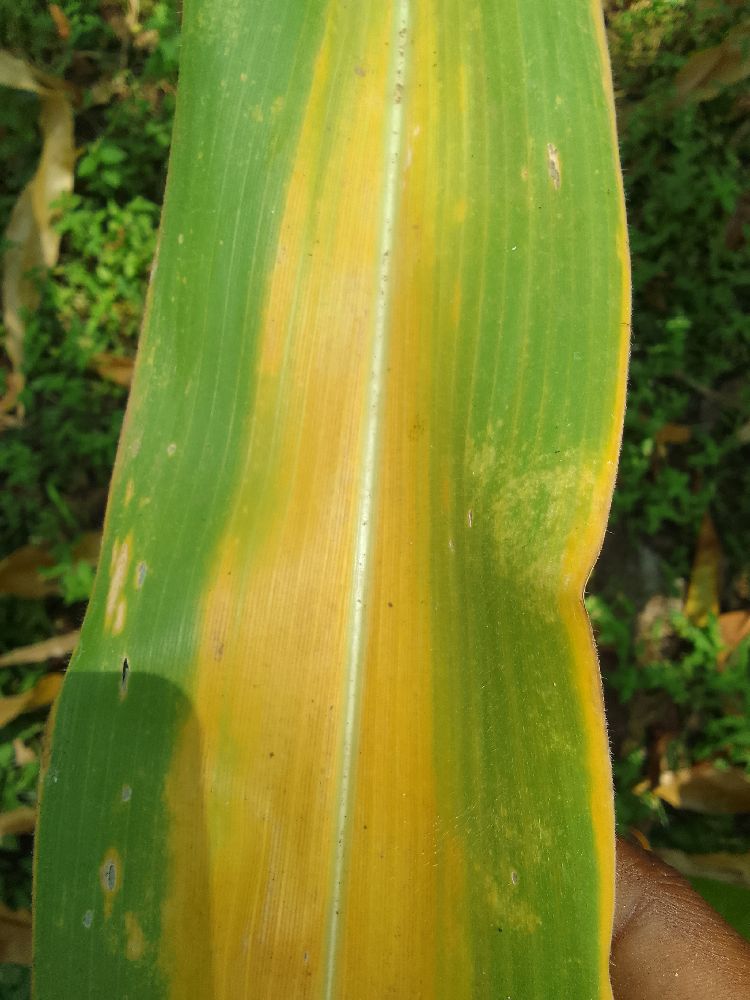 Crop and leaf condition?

maize, maize lethal necrosis
